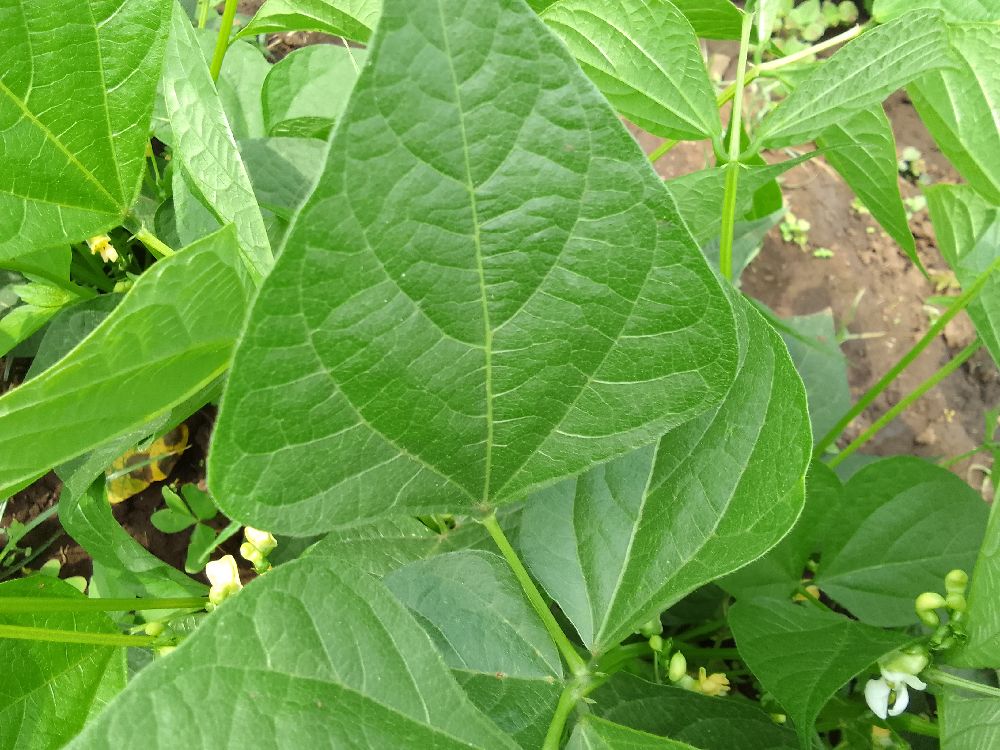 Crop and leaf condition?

common bean, healthy
